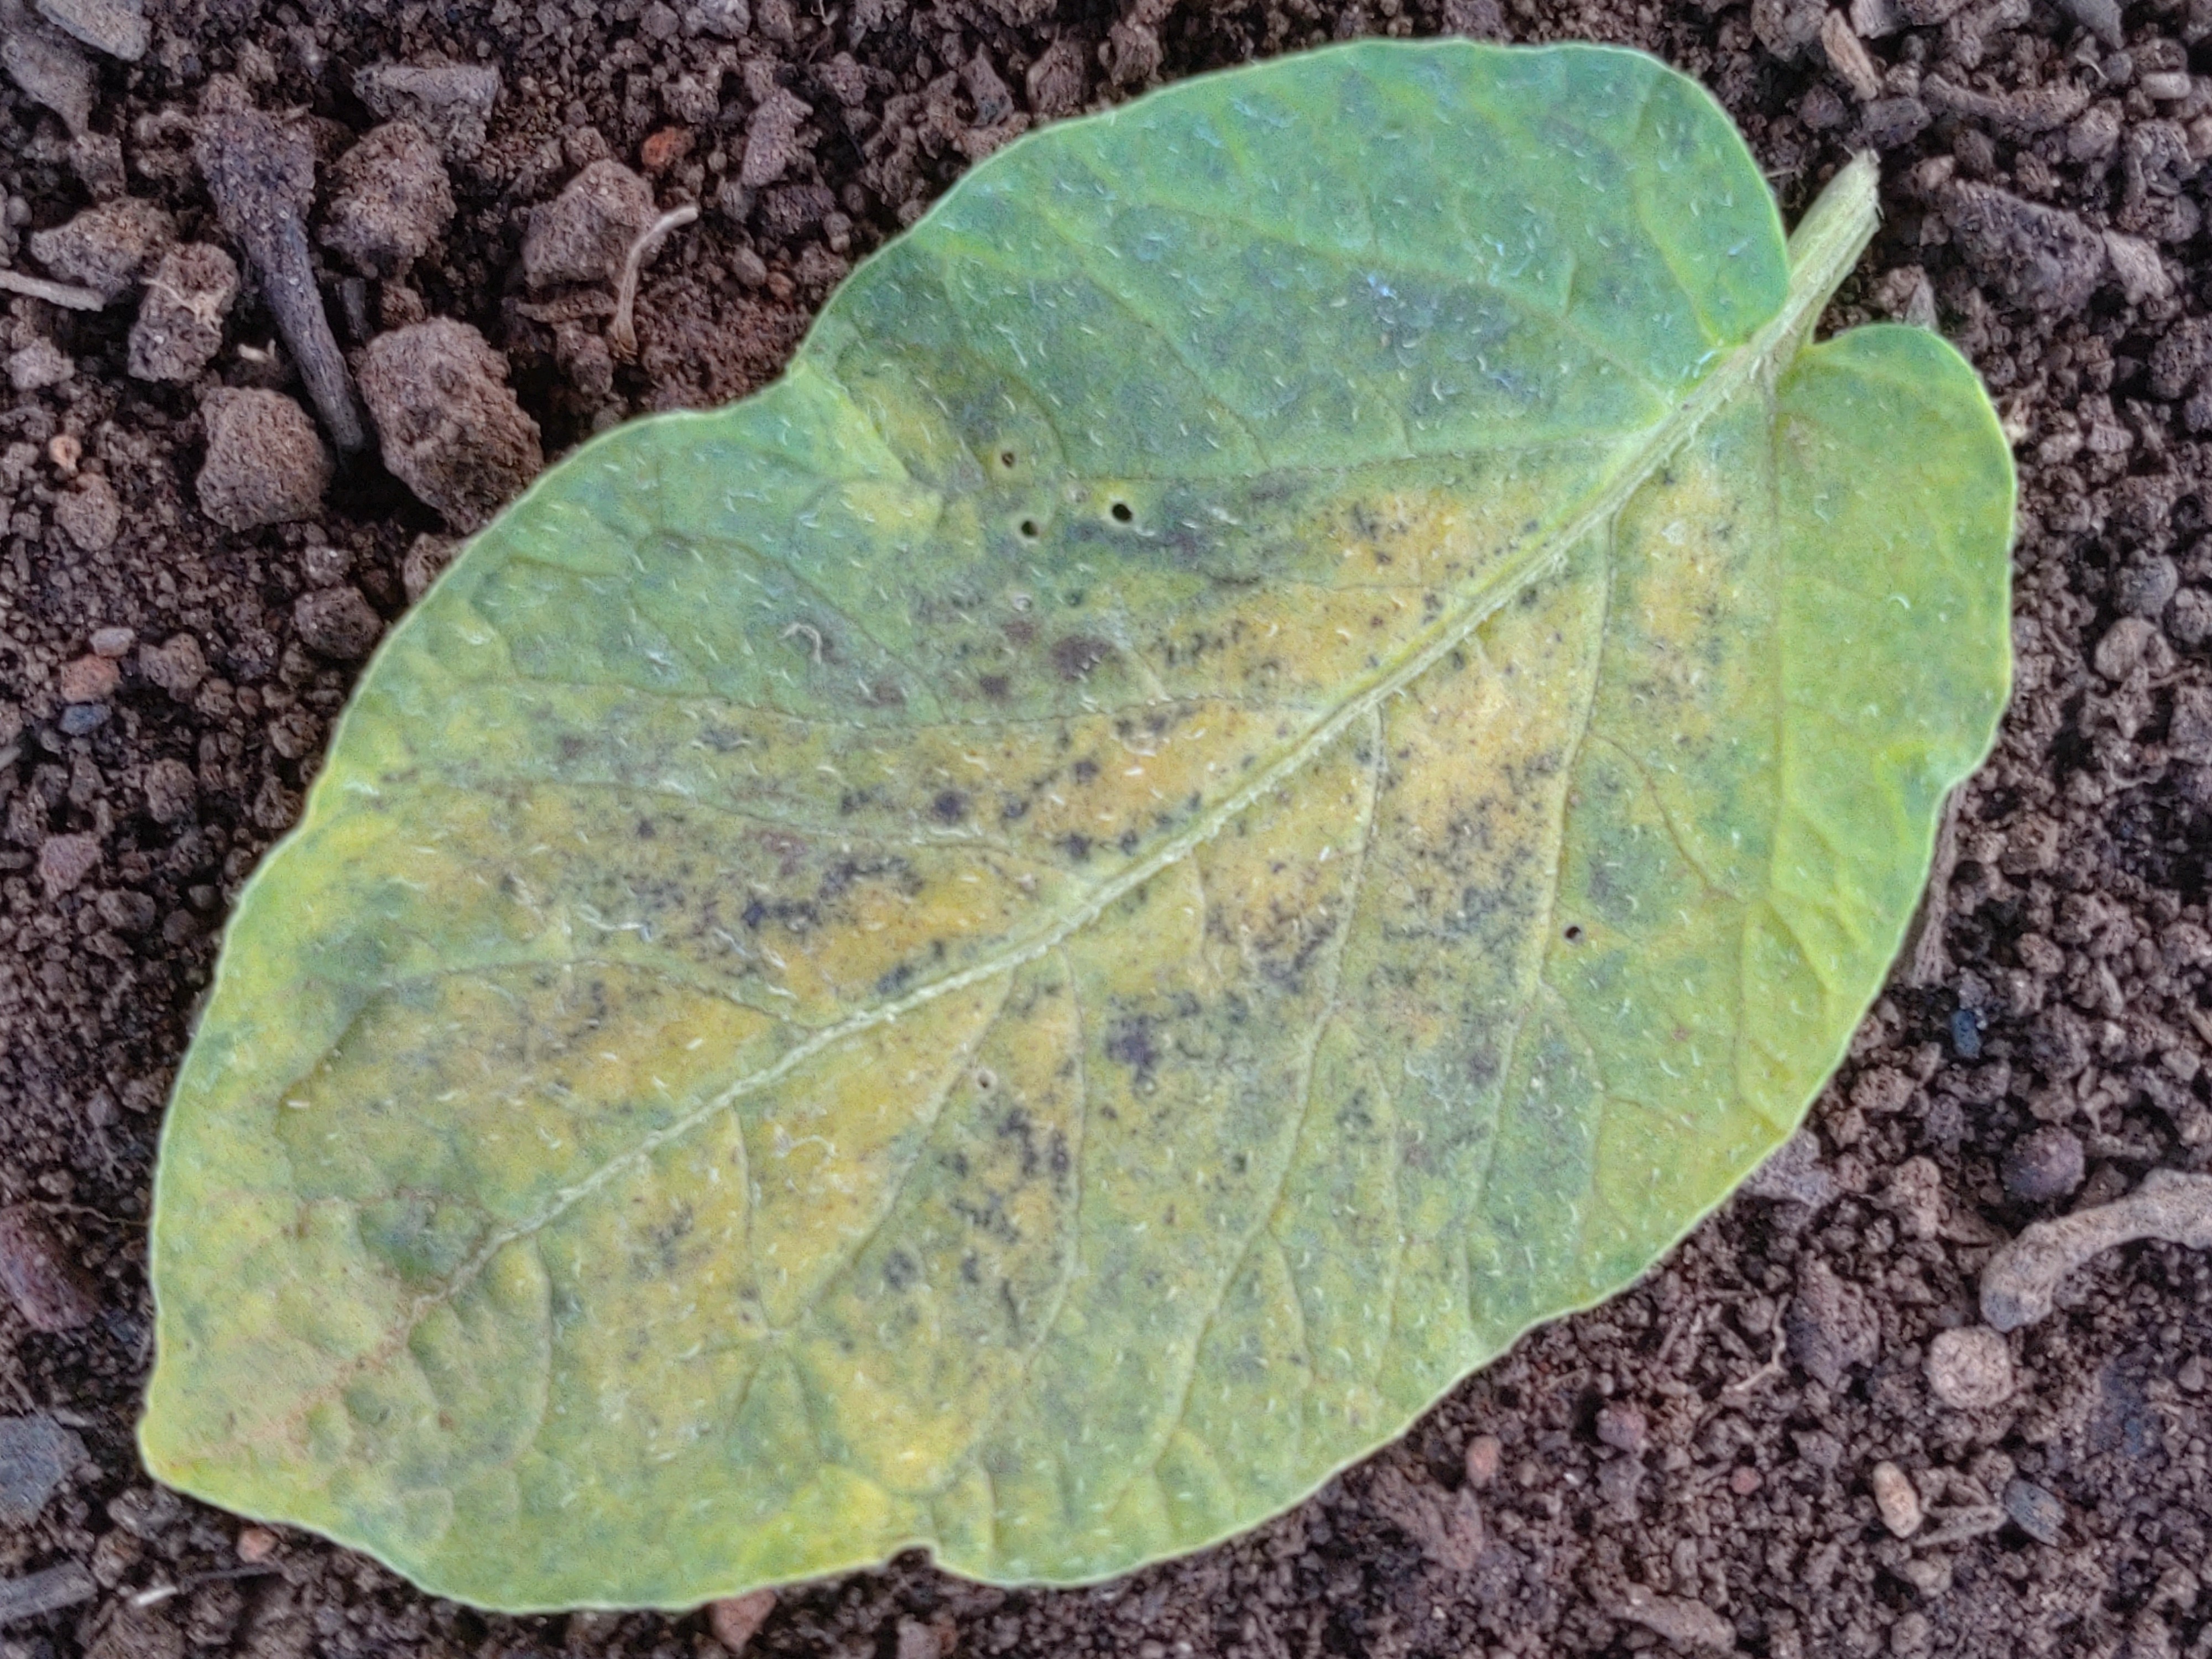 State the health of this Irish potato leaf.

late blight
